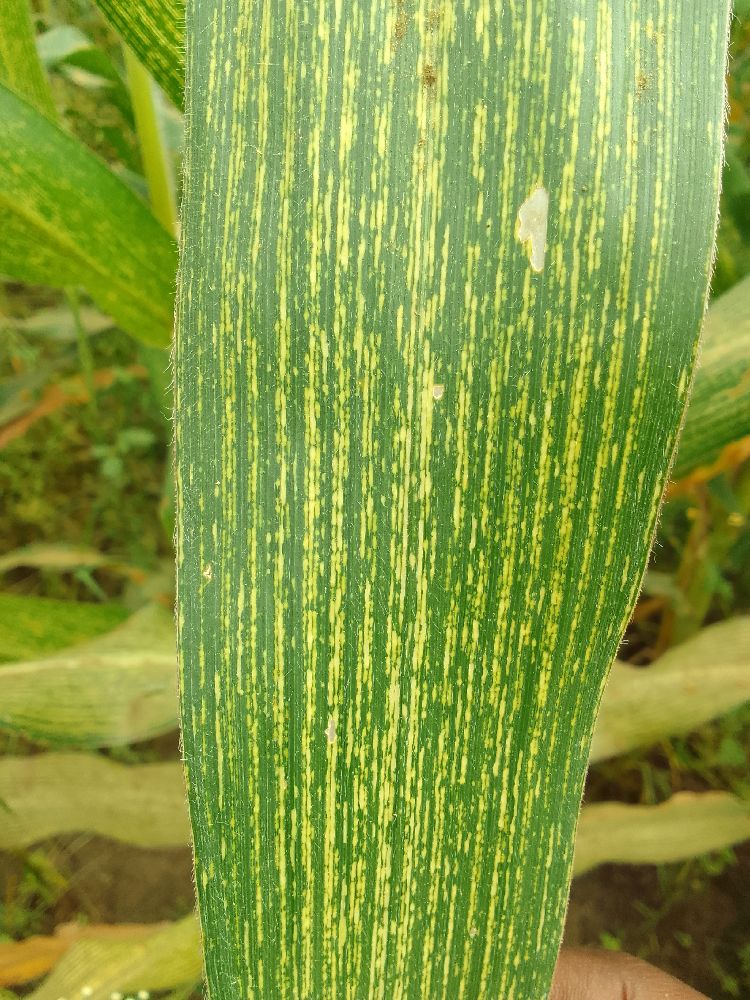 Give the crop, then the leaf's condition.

maize, maize streak virus
